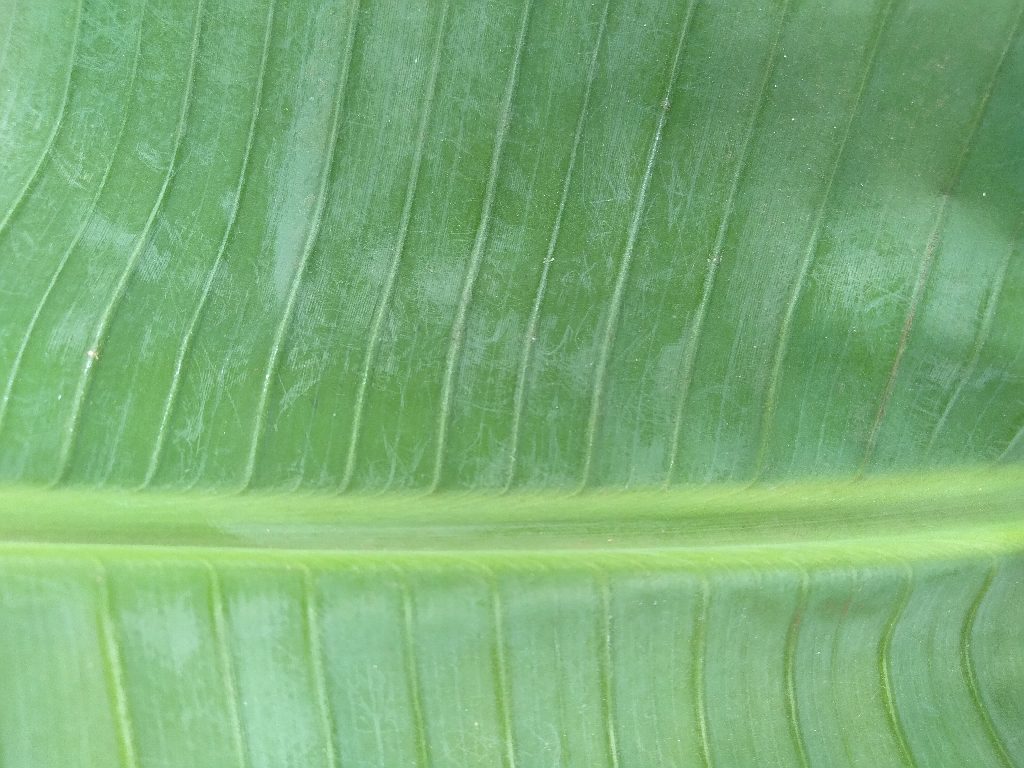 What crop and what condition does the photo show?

banana, healthy
